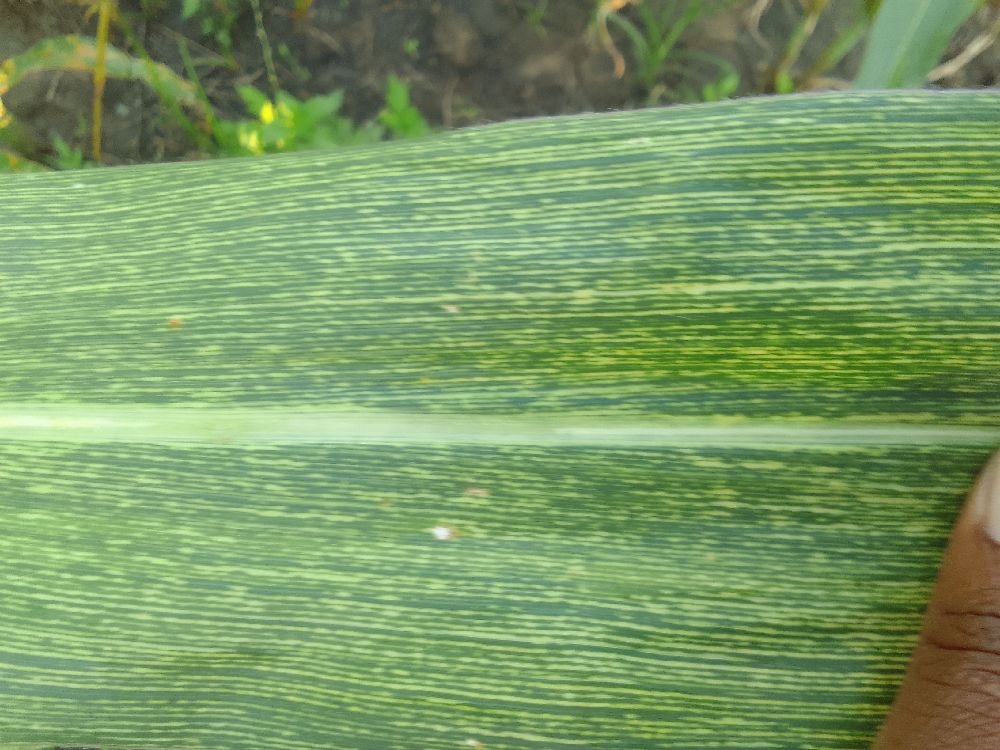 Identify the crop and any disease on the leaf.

maize, maize streak virus
